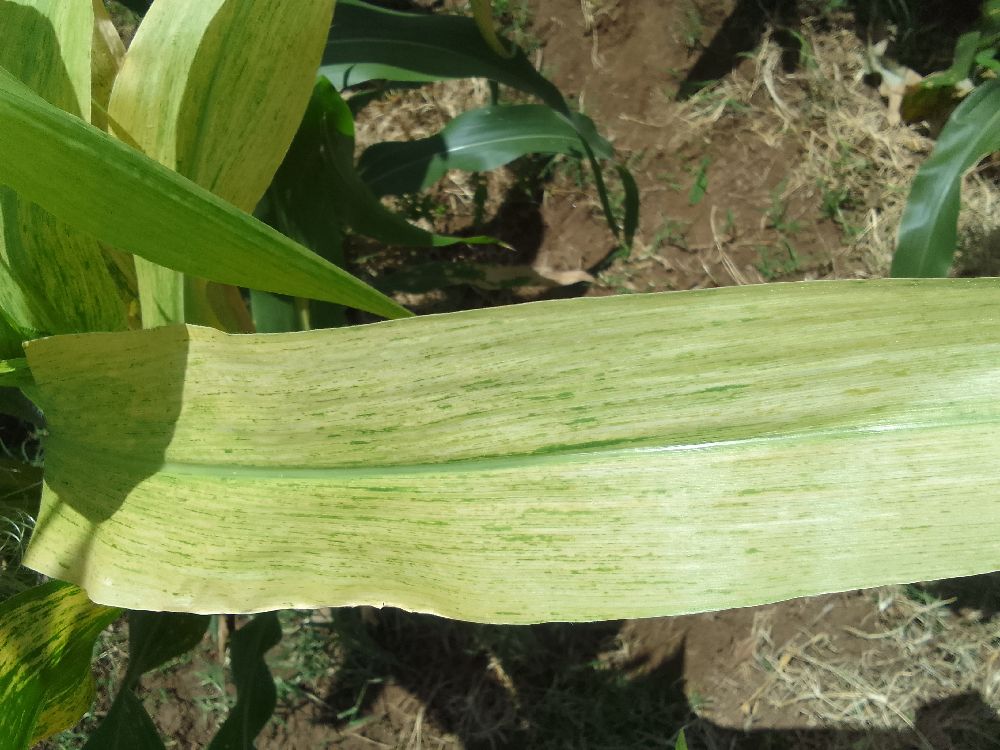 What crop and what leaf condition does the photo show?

maize, maize lethal necrosis
